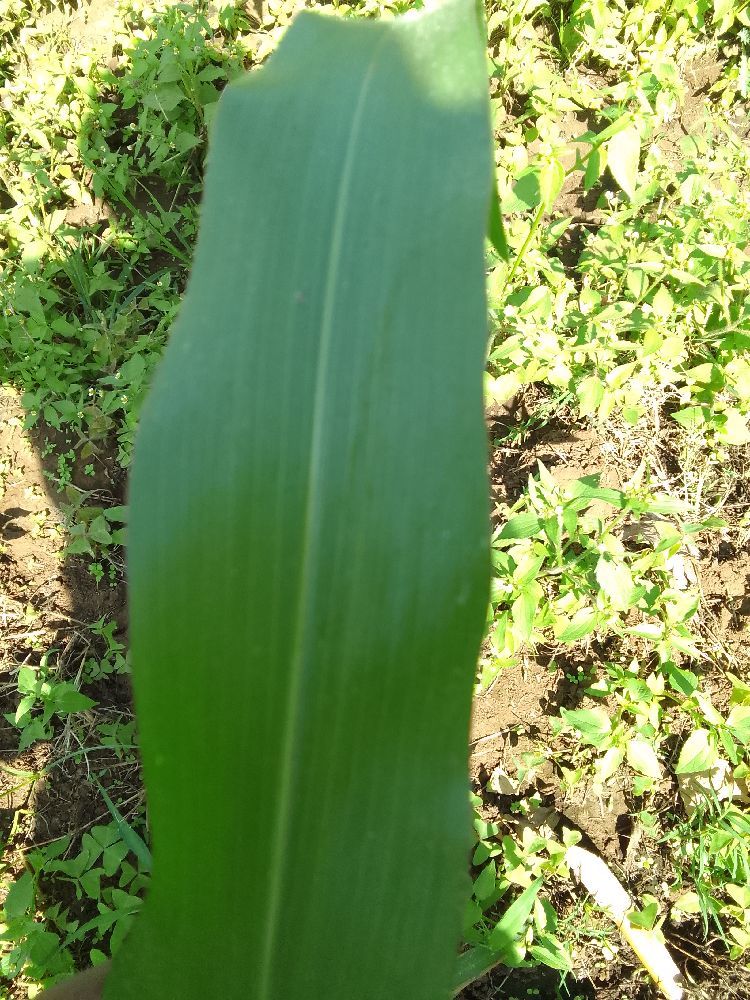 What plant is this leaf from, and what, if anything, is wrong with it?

maize, healthy
